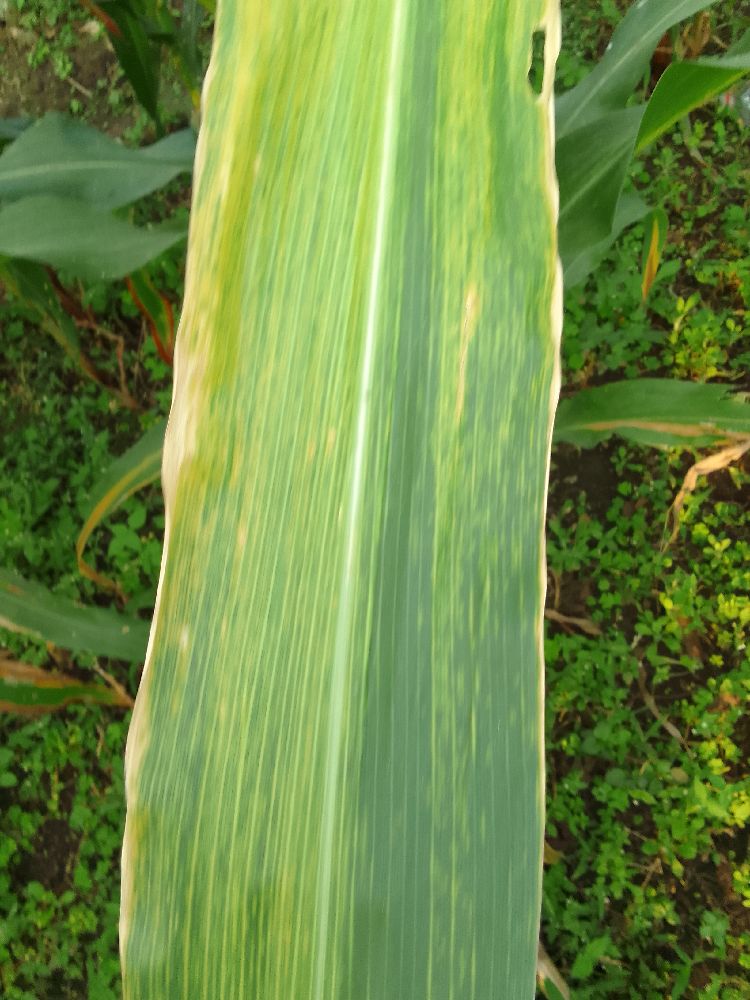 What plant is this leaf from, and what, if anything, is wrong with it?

maize, maize lethal necrosis
